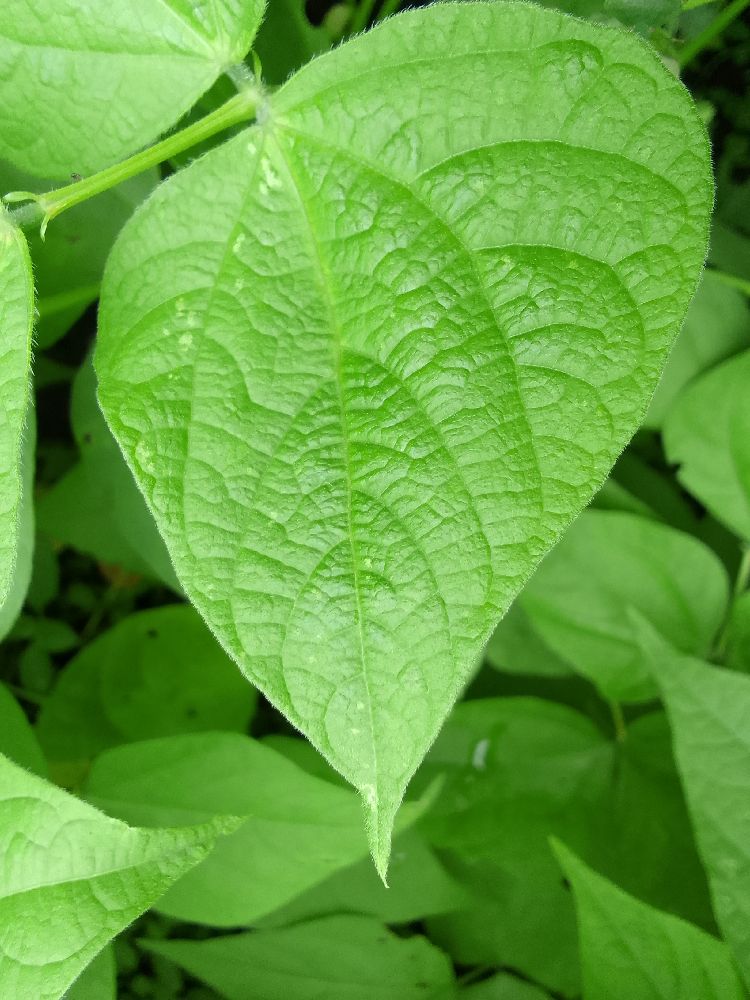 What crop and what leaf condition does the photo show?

common bean, healthy
